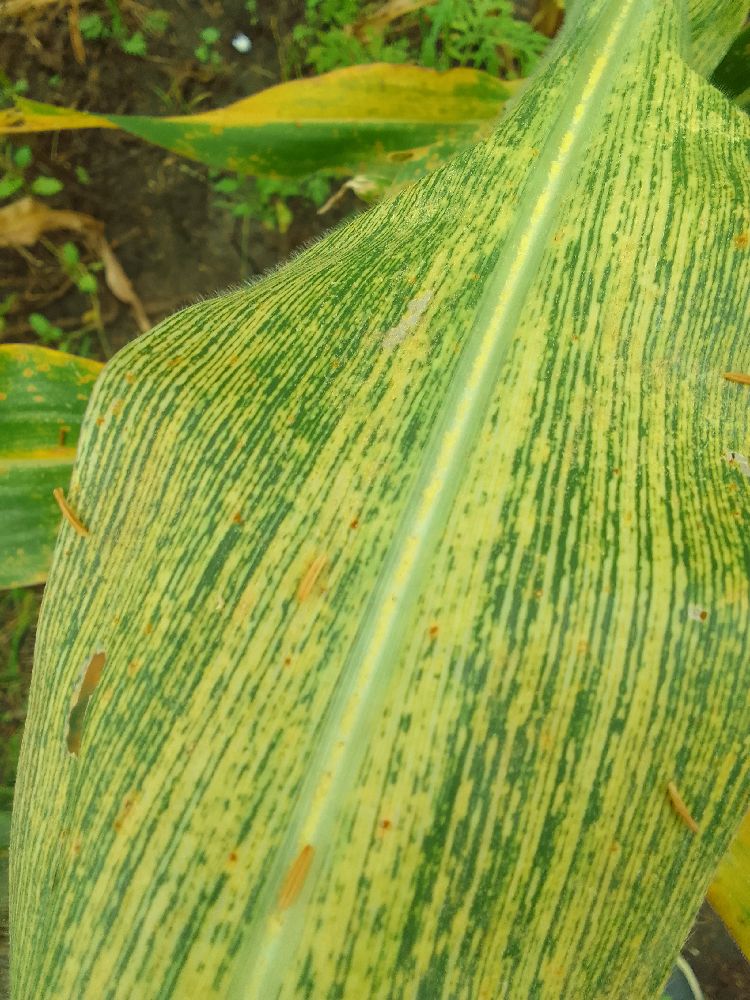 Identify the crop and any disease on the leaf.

maize, maize streak virus
